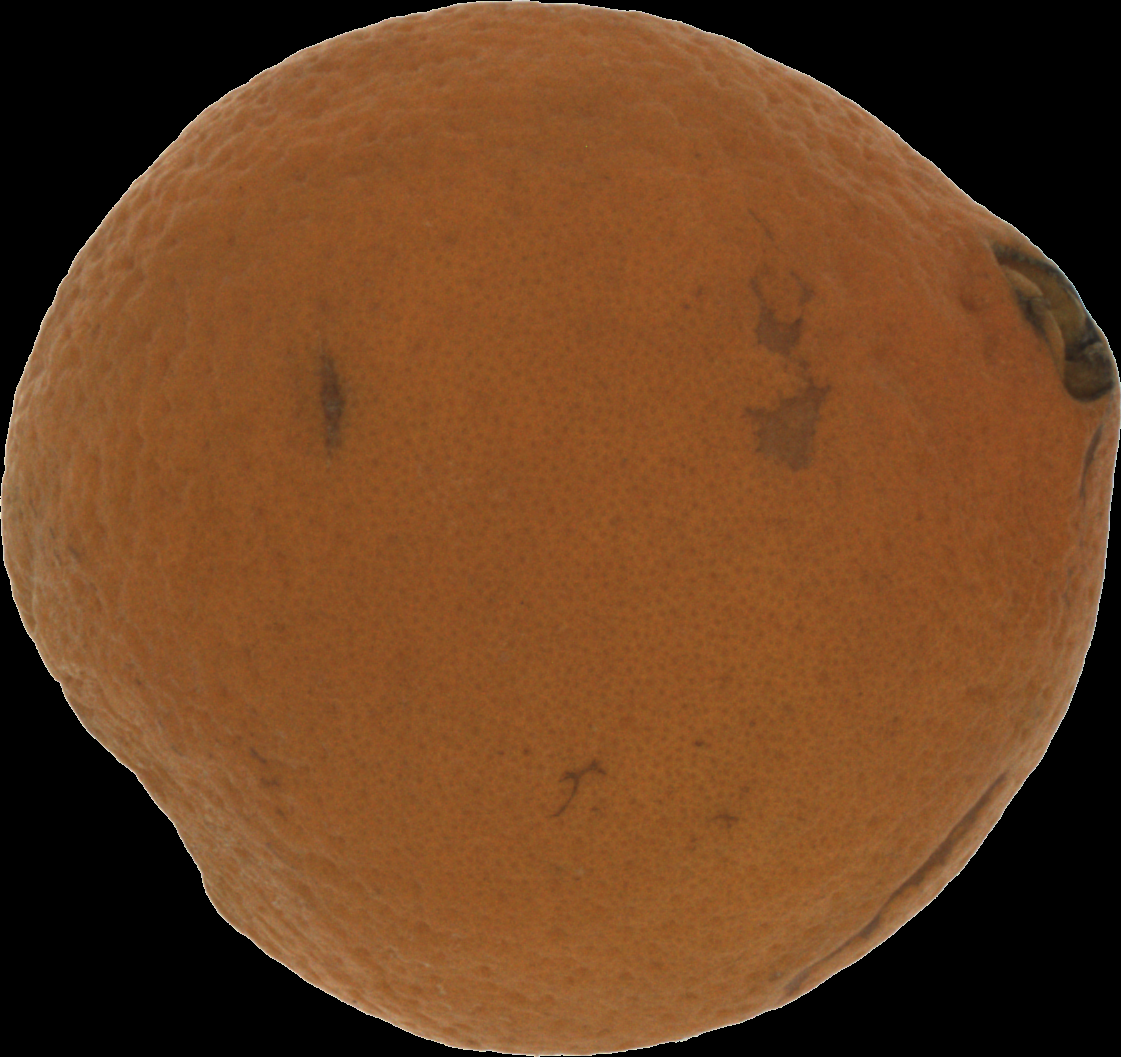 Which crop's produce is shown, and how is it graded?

orange, bad
